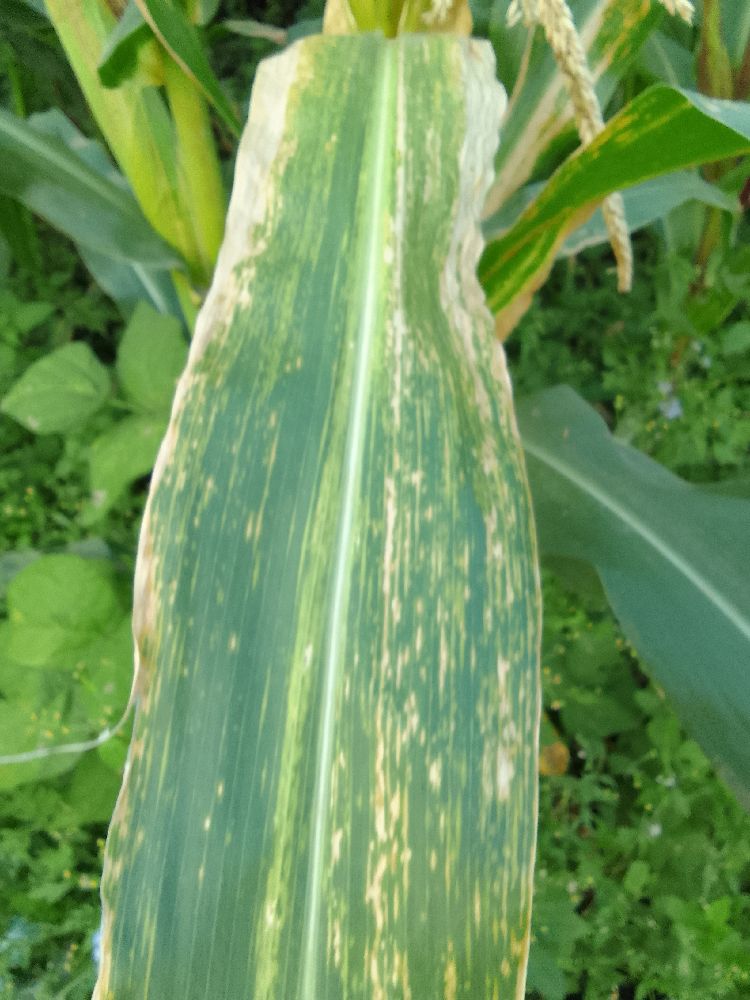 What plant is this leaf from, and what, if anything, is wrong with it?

maize, maize lethal necrosis
